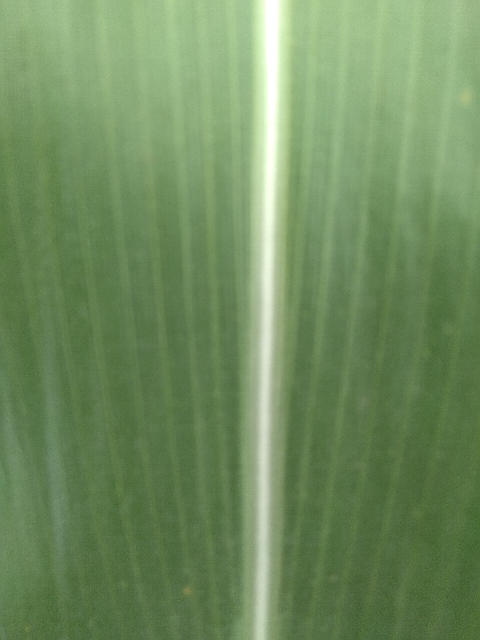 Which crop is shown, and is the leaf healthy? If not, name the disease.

maize, healthy
